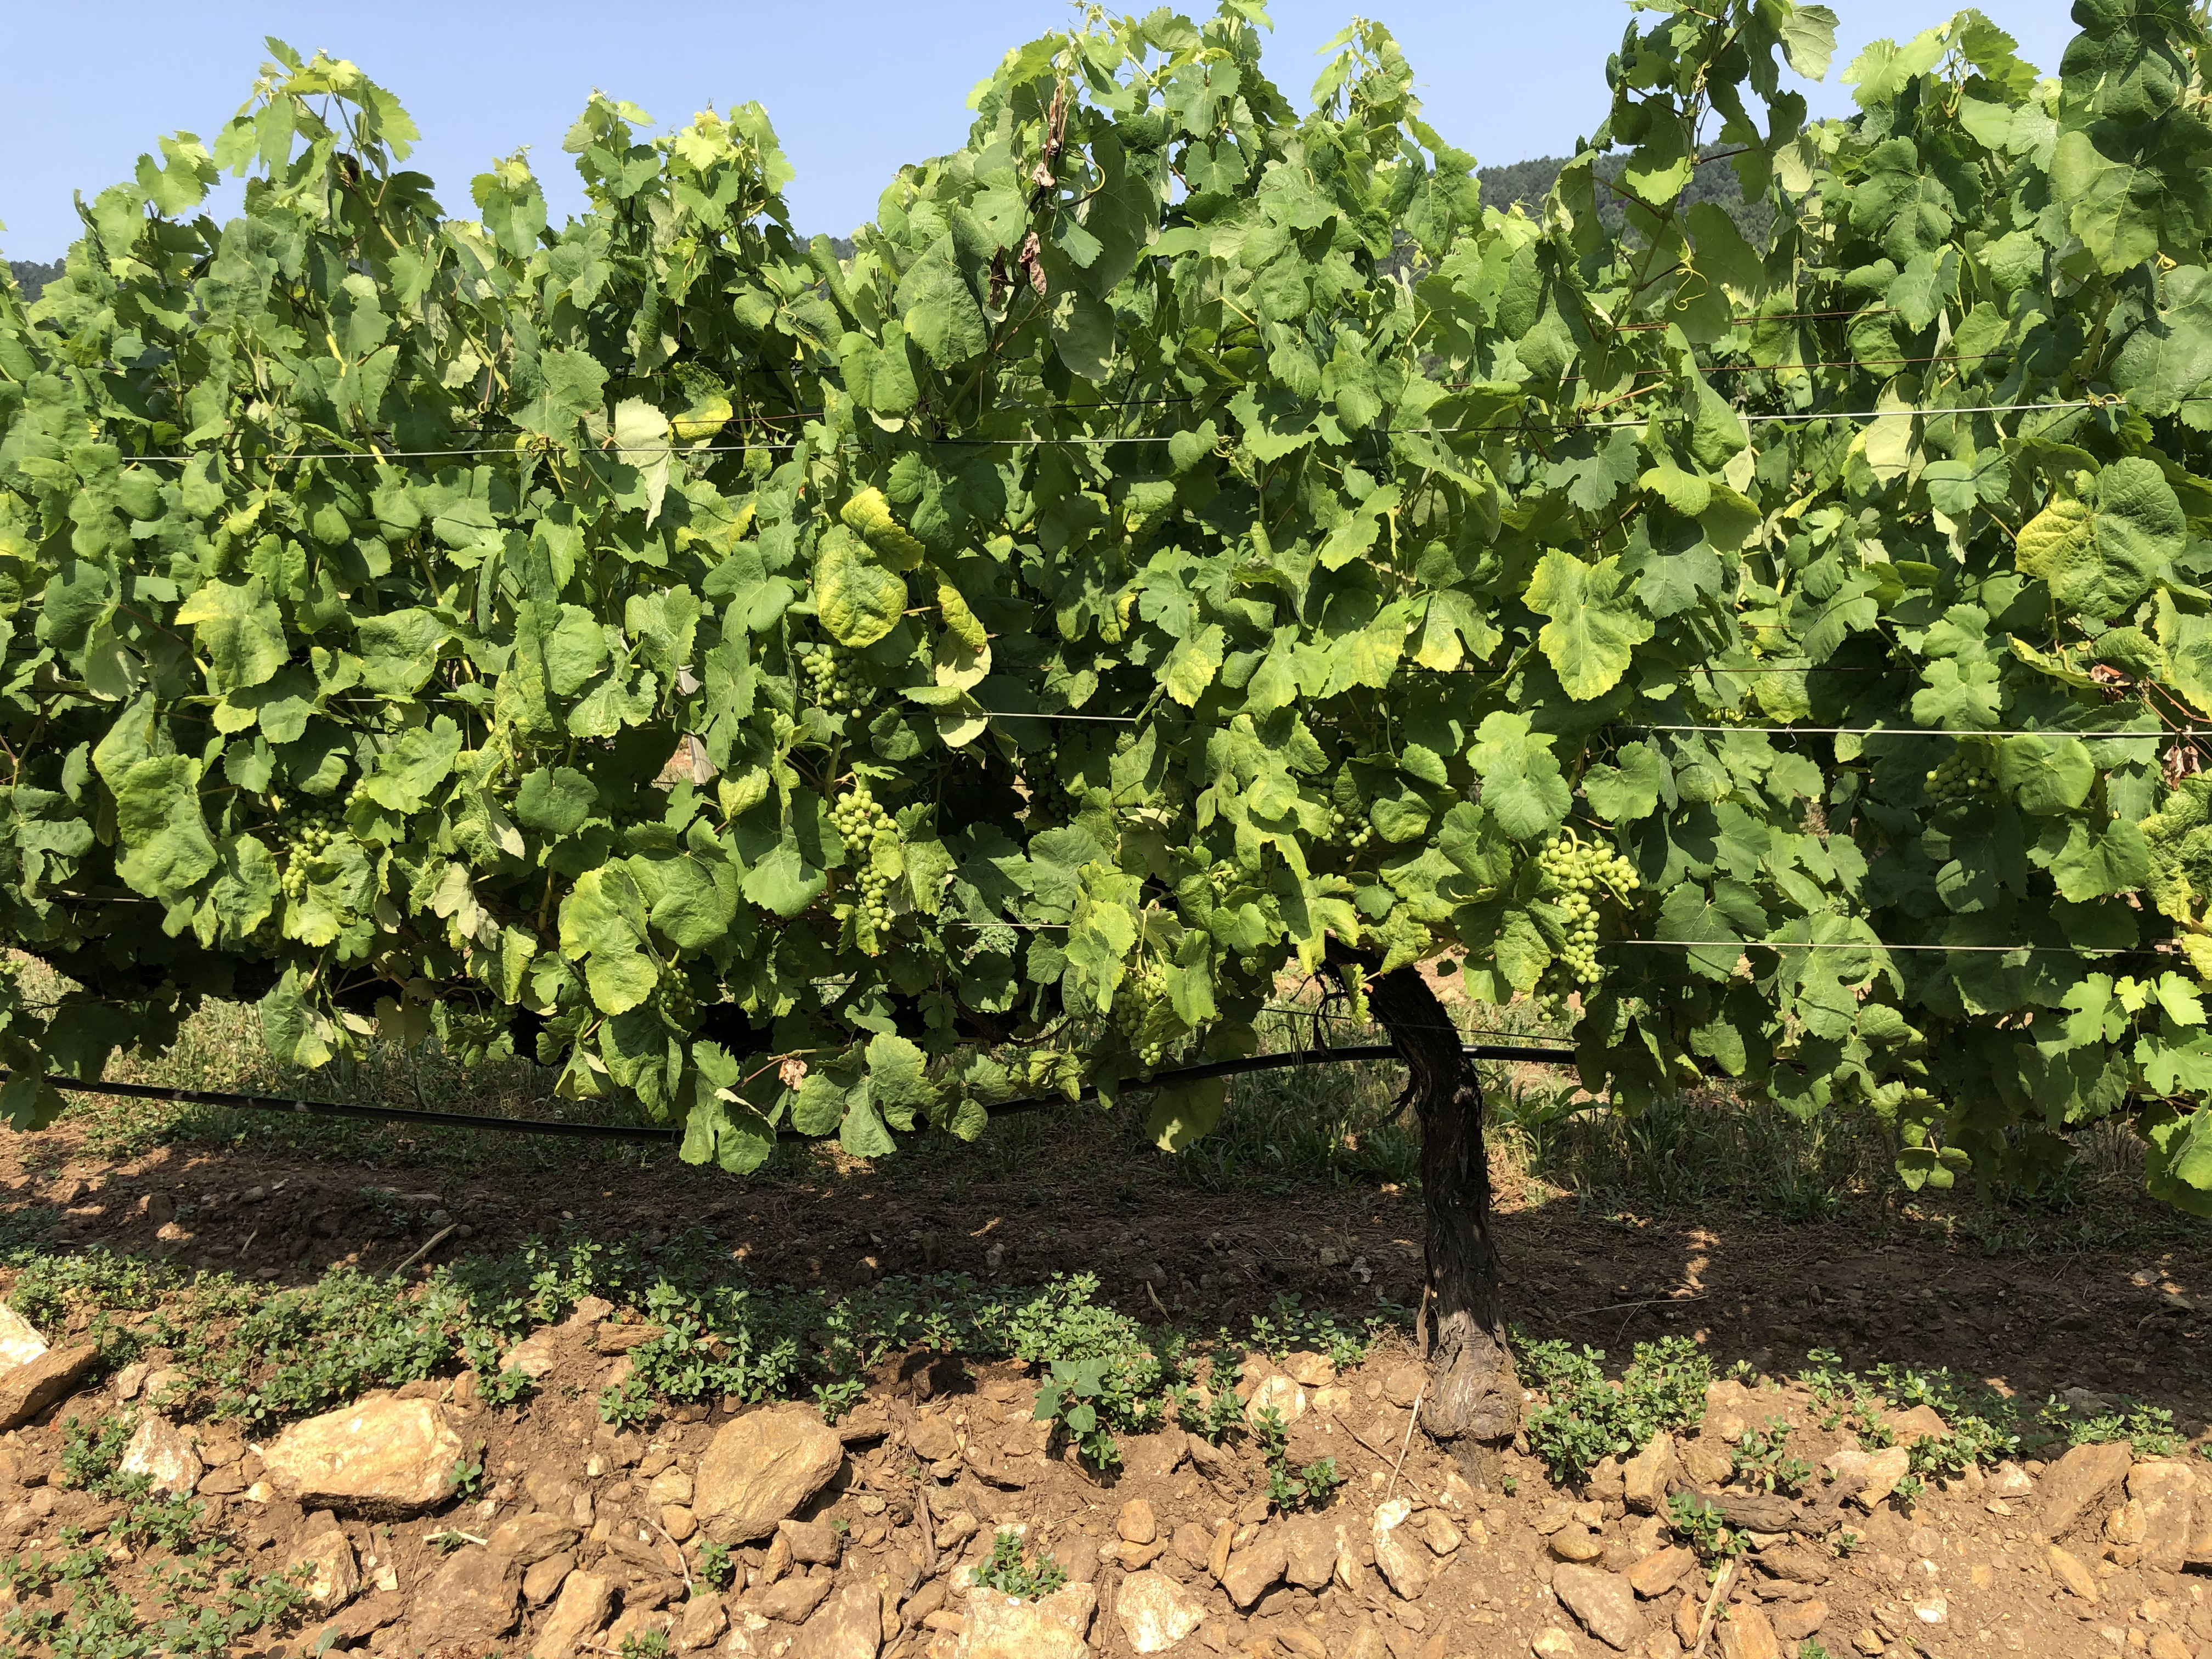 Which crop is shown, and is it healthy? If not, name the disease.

grapevine, not affected by esca disease
